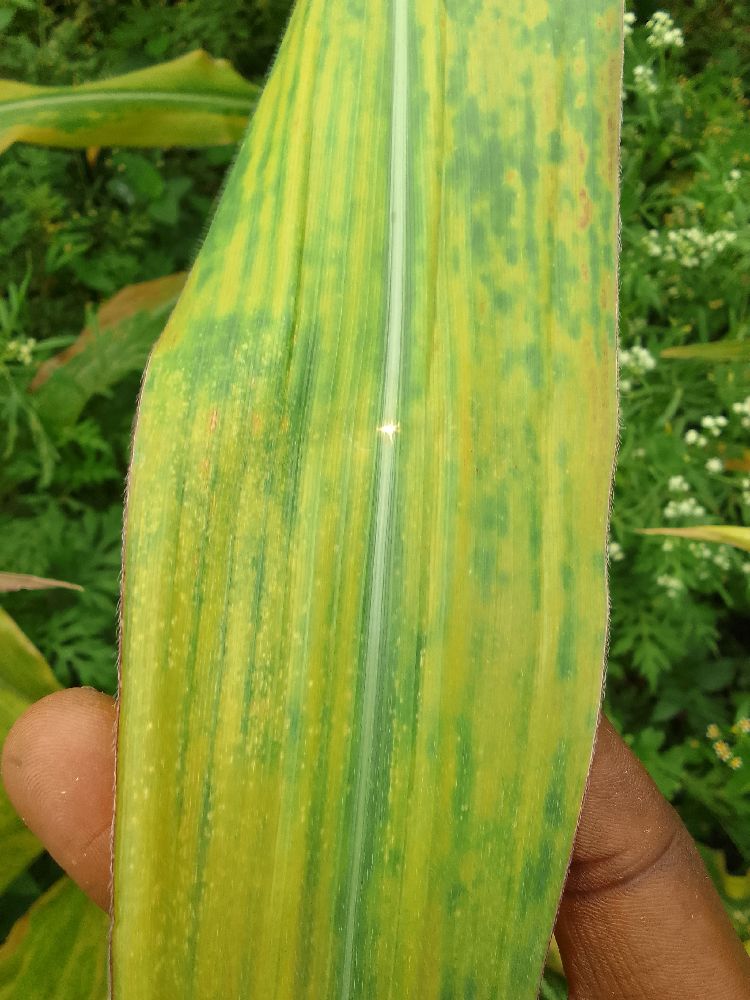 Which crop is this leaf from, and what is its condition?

maize, maize lethal necrosis
